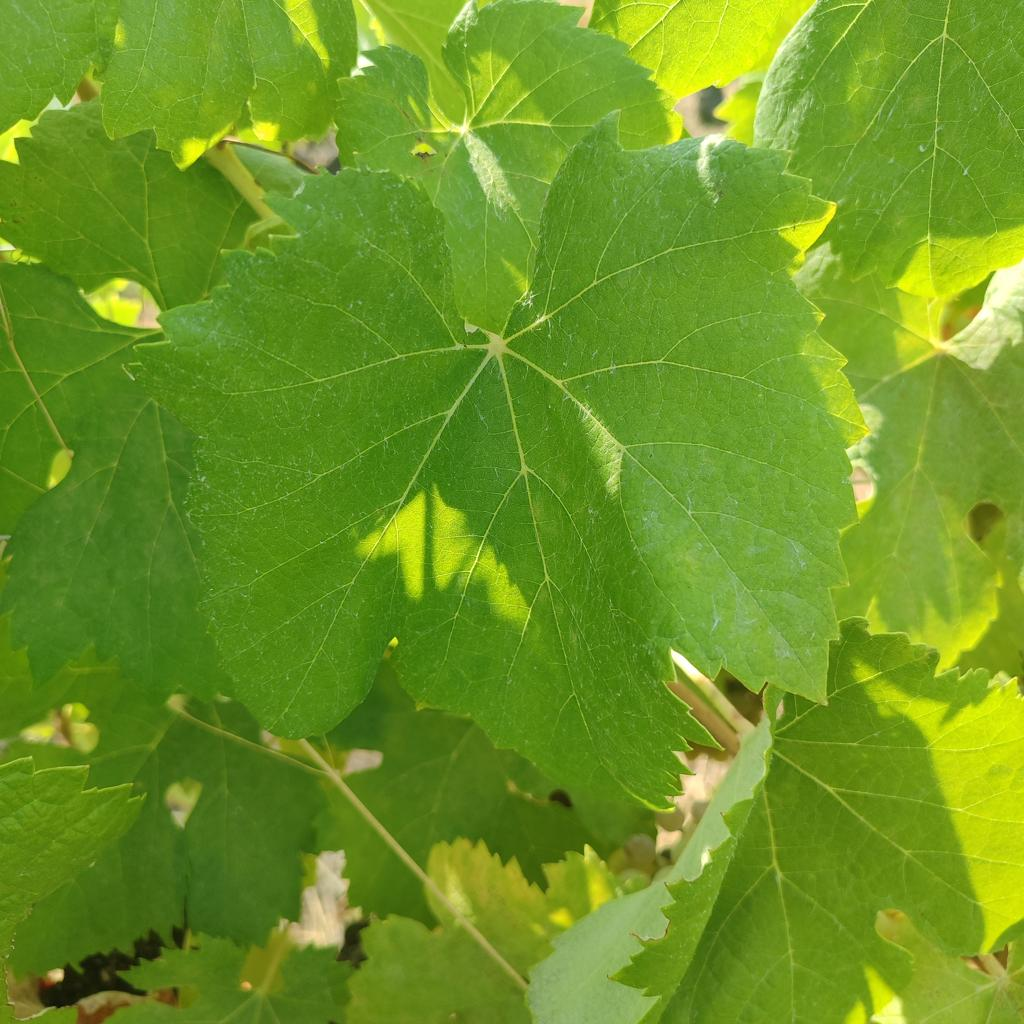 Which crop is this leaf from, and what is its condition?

grapevine, healthy
